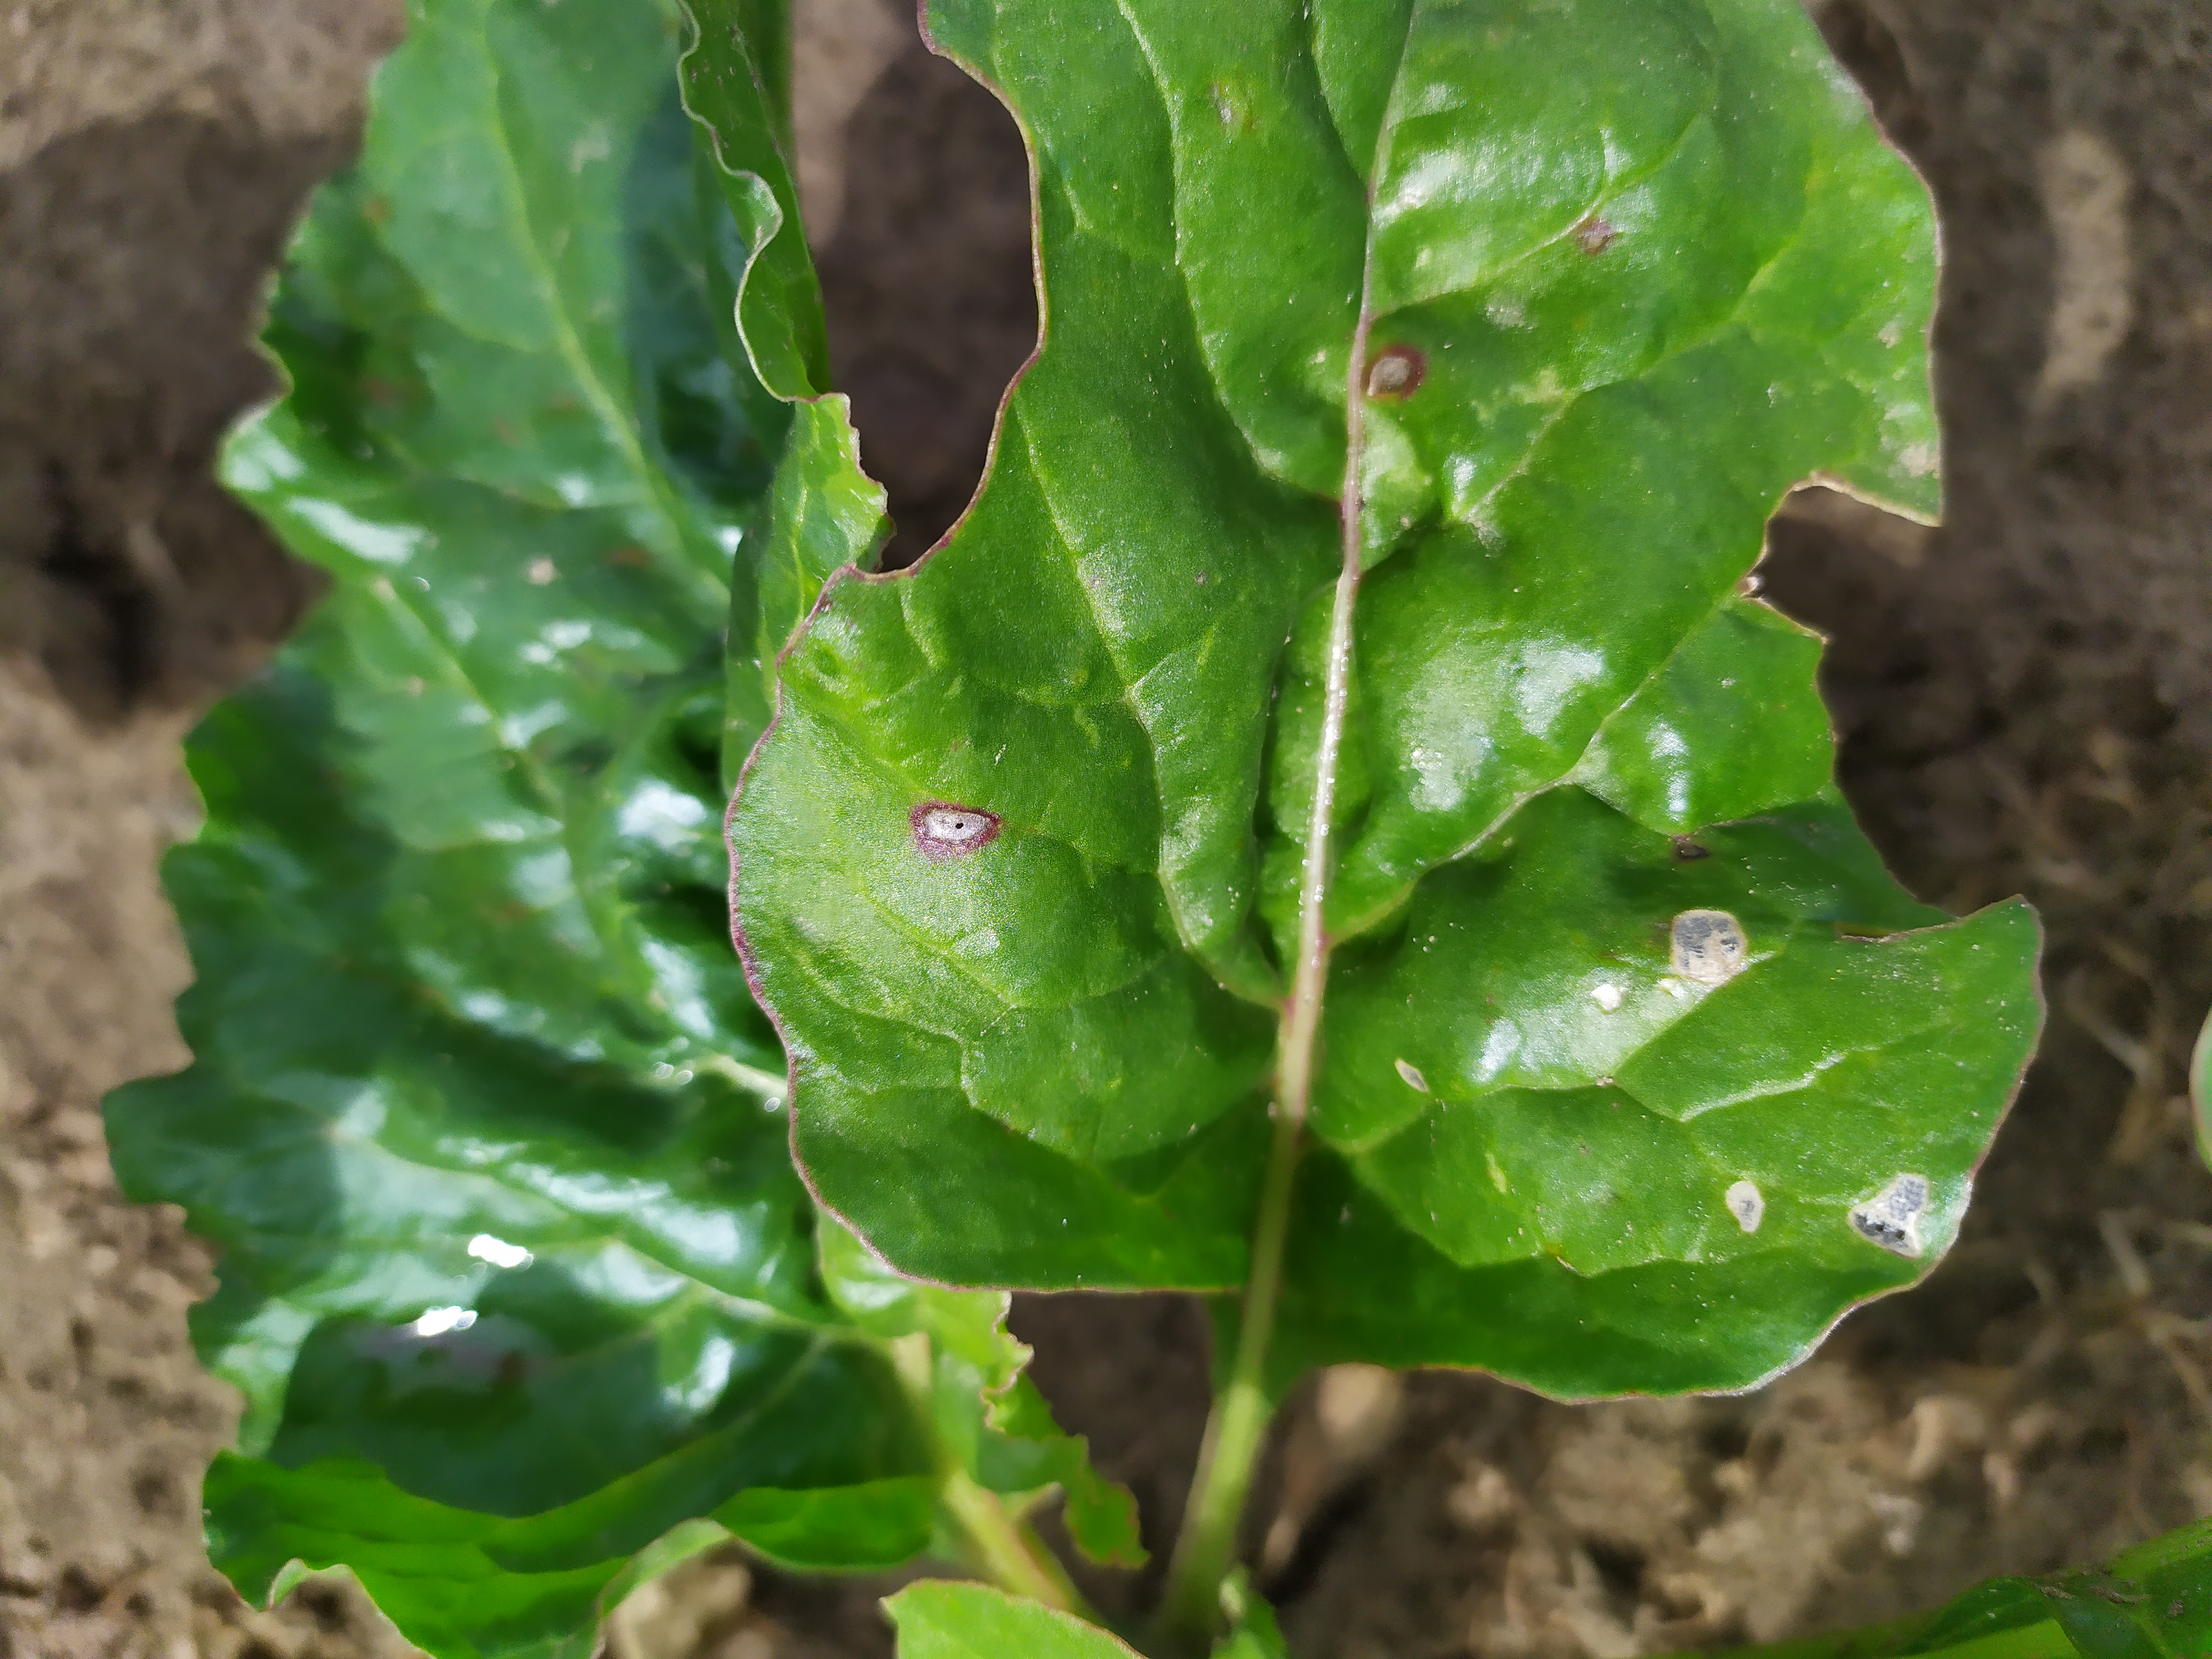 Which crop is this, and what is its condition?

beet, cercospora
